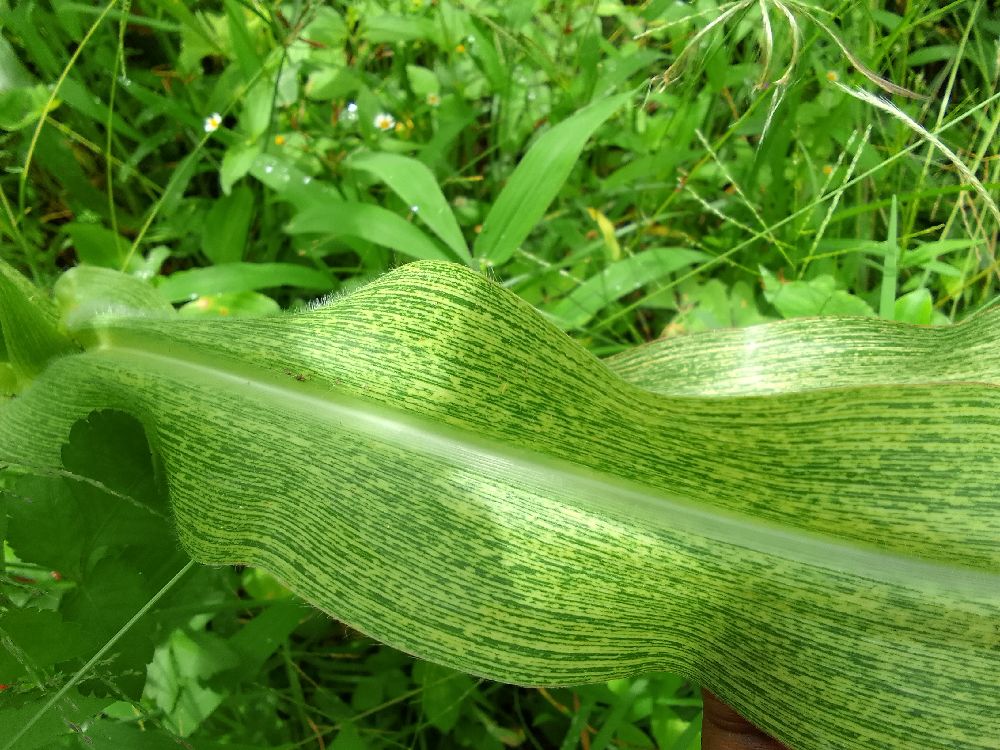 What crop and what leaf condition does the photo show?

maize, maize streak virus
